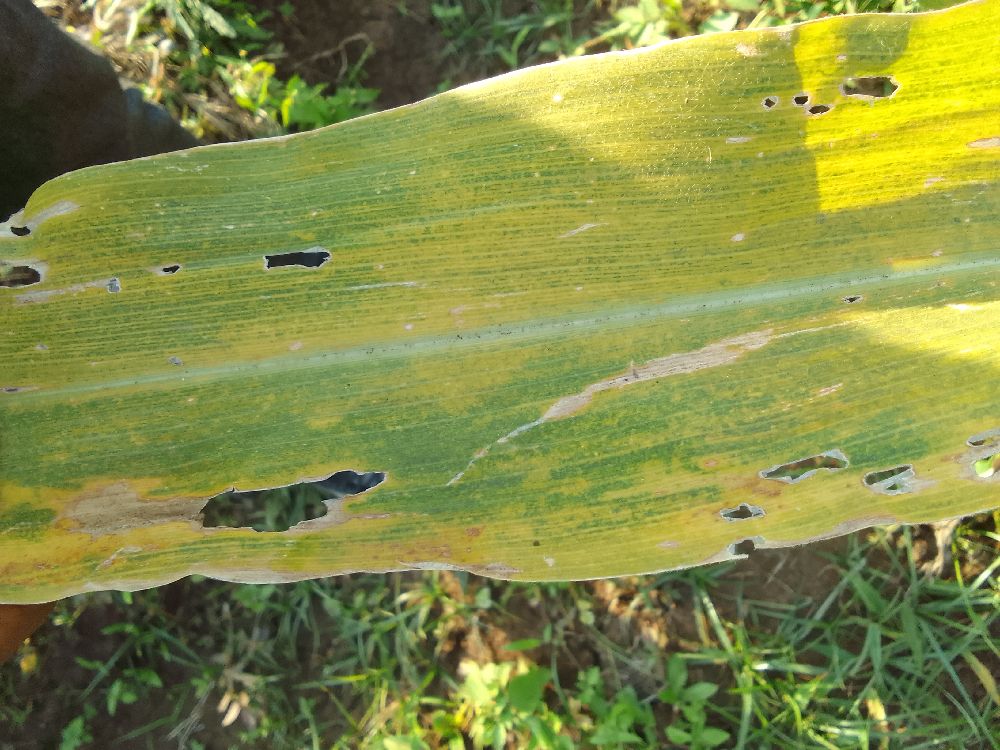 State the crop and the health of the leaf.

maize, maize lethal necrosis
